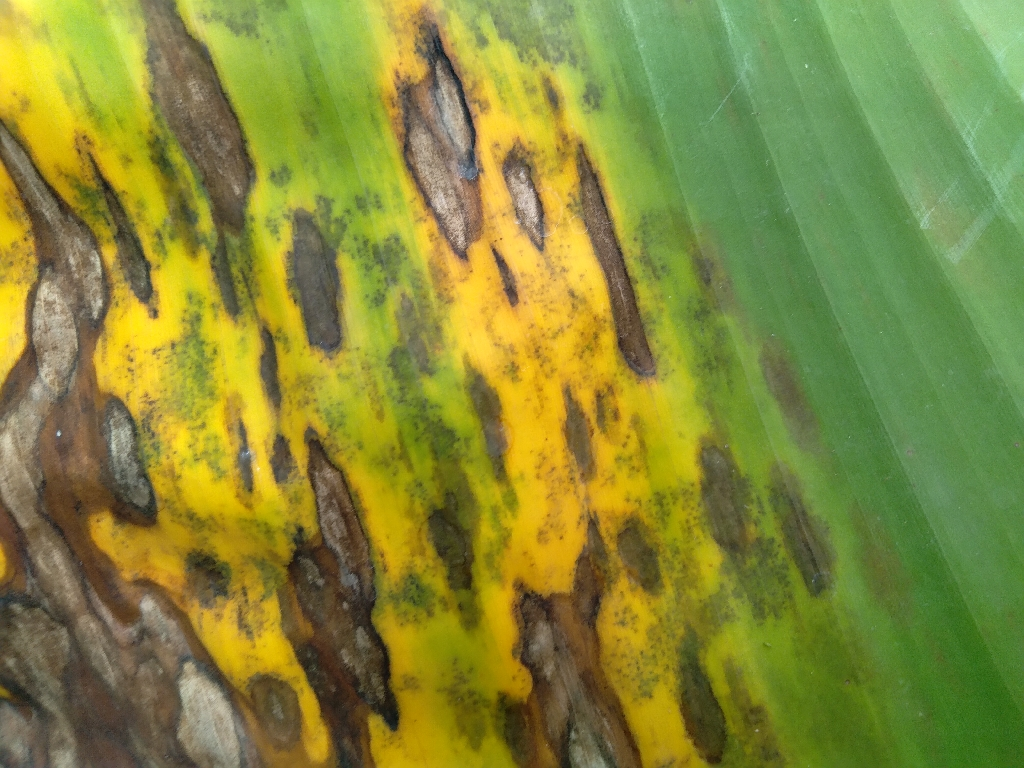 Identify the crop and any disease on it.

banana, black sigatoka
